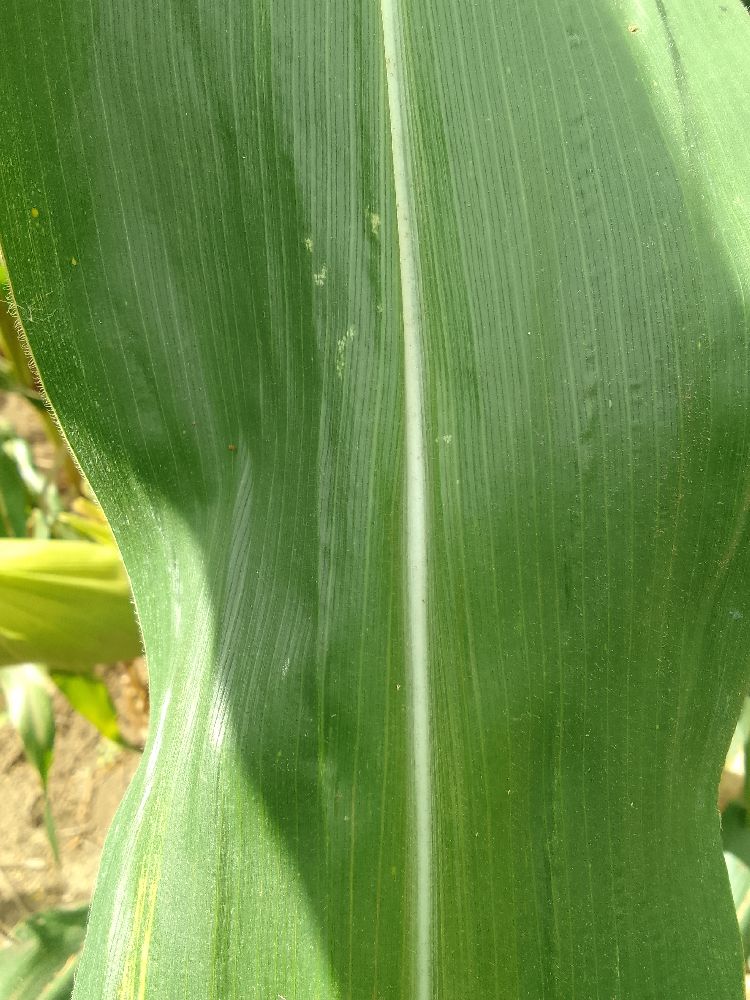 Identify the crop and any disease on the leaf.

maize, healthy
